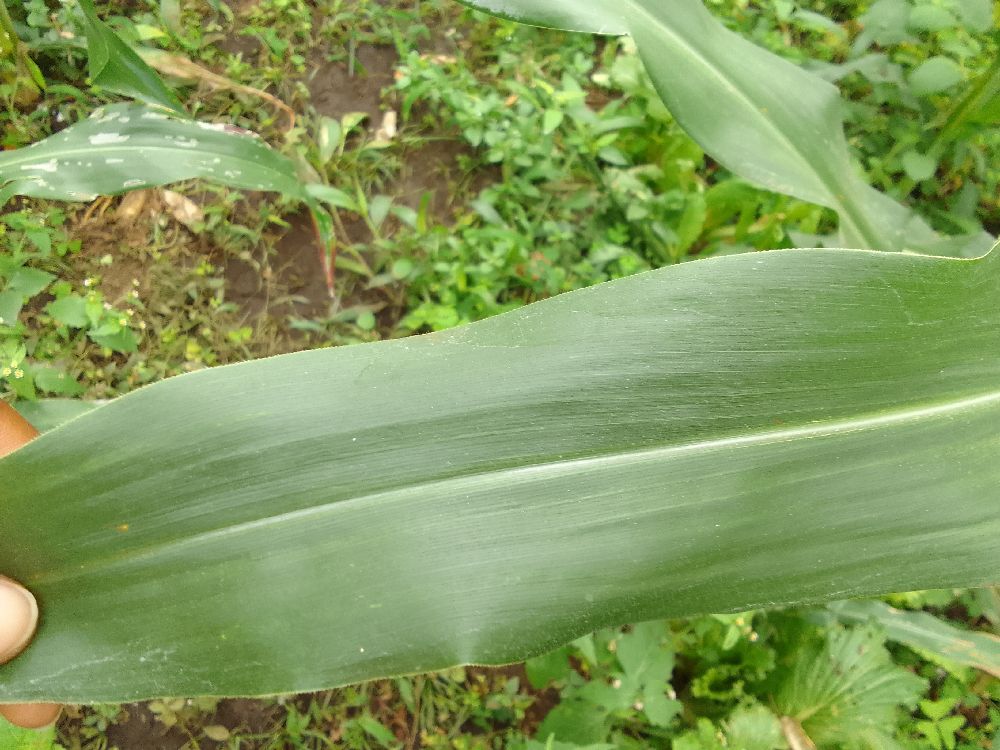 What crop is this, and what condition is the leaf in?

maize, healthy
